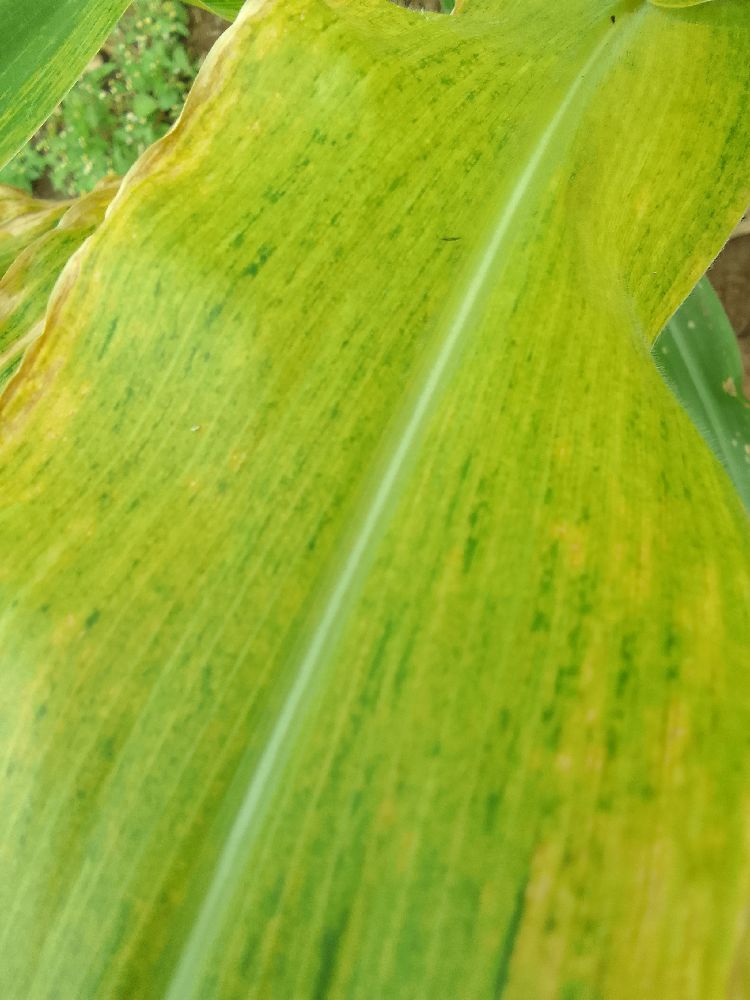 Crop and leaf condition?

maize, maize lethal necrosis
